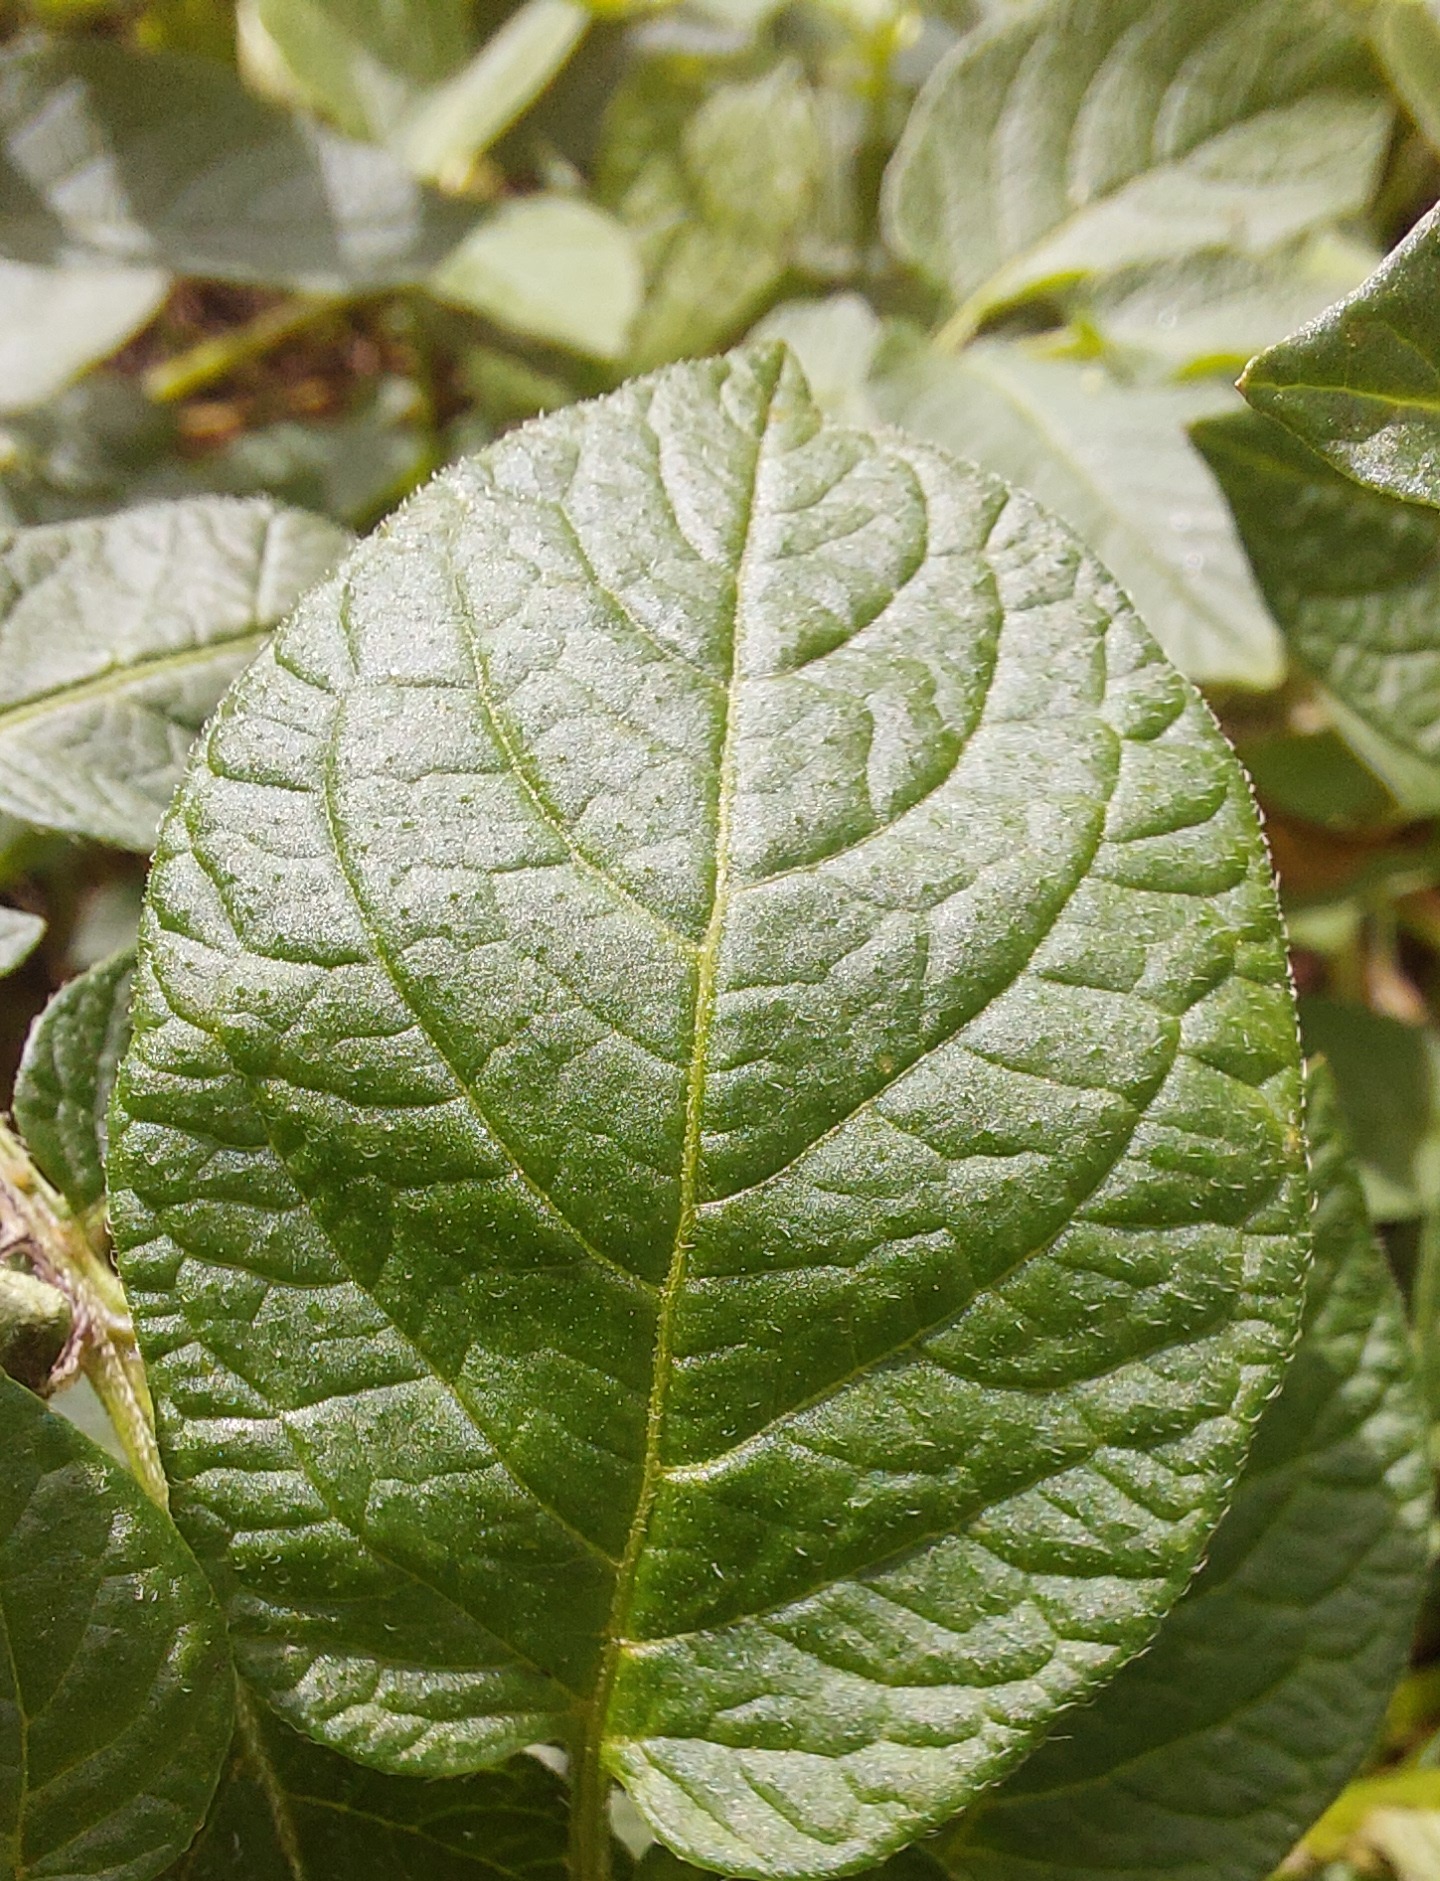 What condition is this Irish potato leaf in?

healthy
